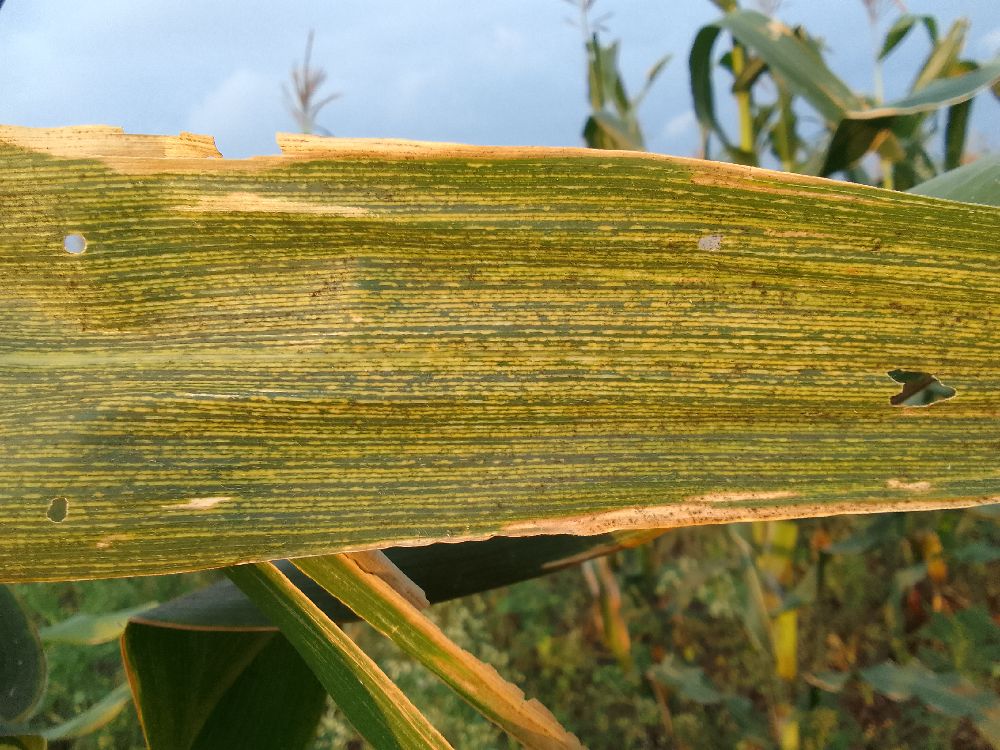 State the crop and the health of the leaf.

maize, healthy
